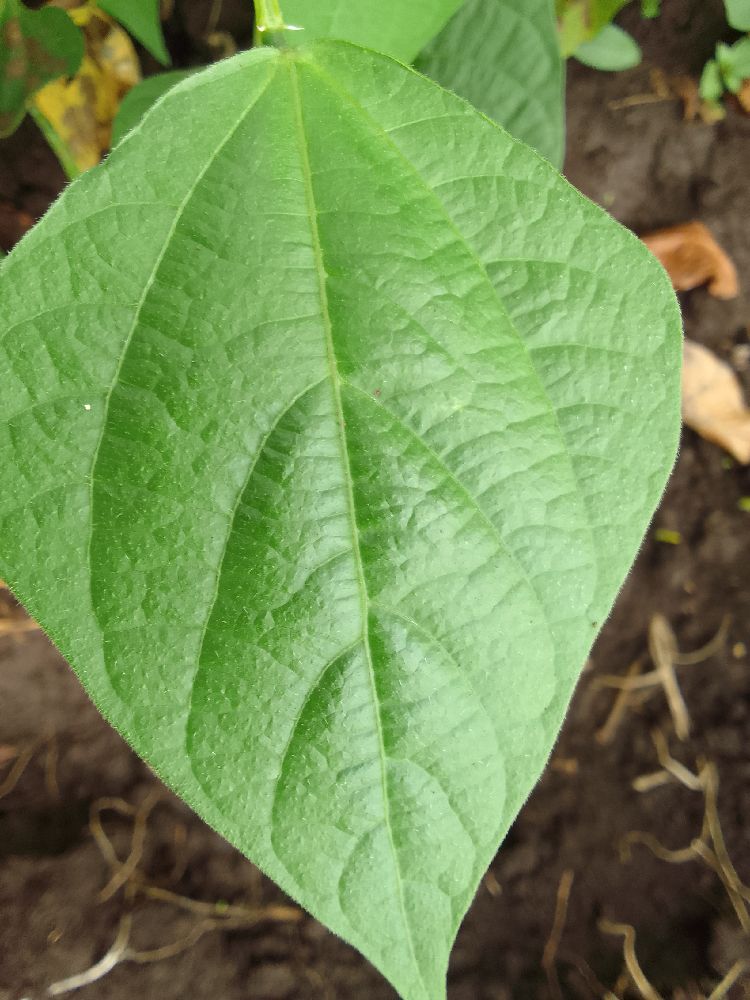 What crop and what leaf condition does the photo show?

common bean, healthy
